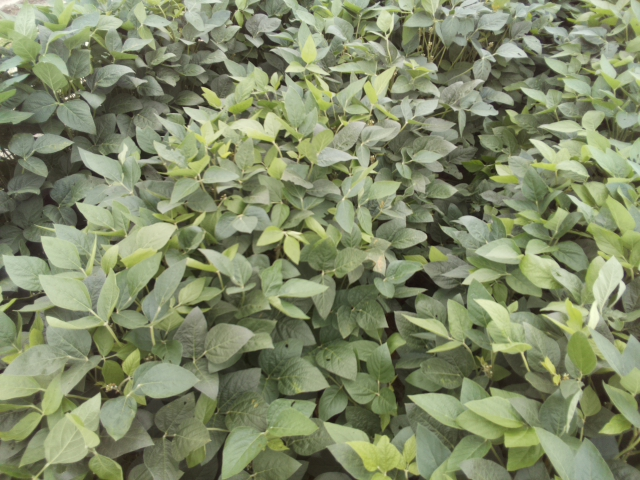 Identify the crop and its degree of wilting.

soybean, leaves with no wilting
